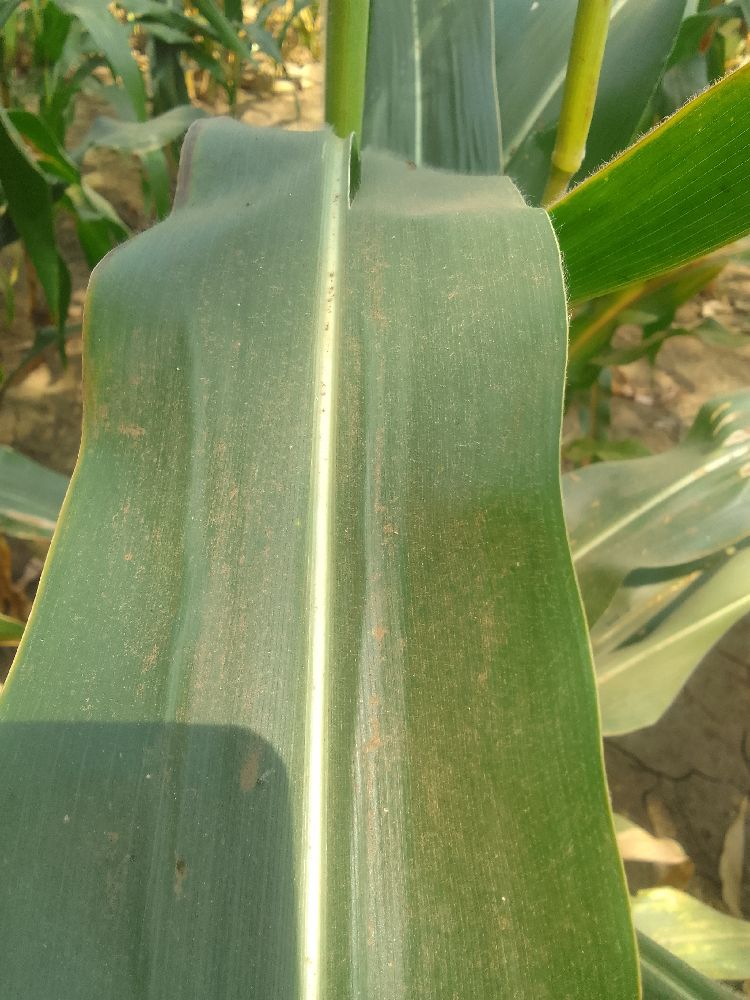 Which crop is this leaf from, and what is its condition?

maize, healthy
